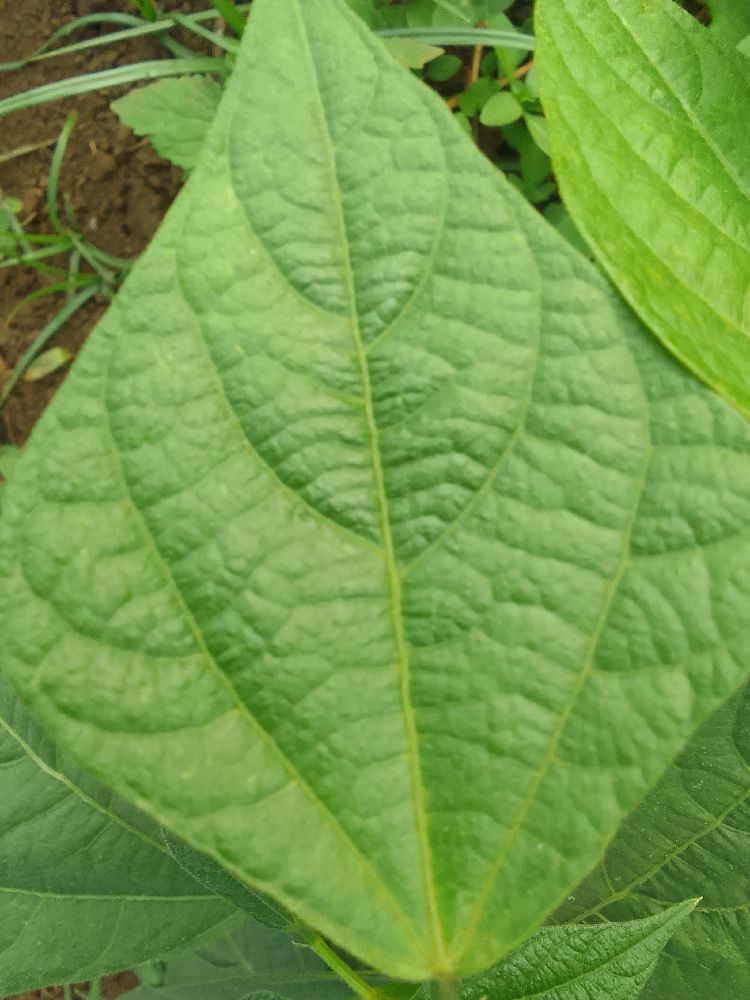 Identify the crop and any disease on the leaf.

common bean, healthy
